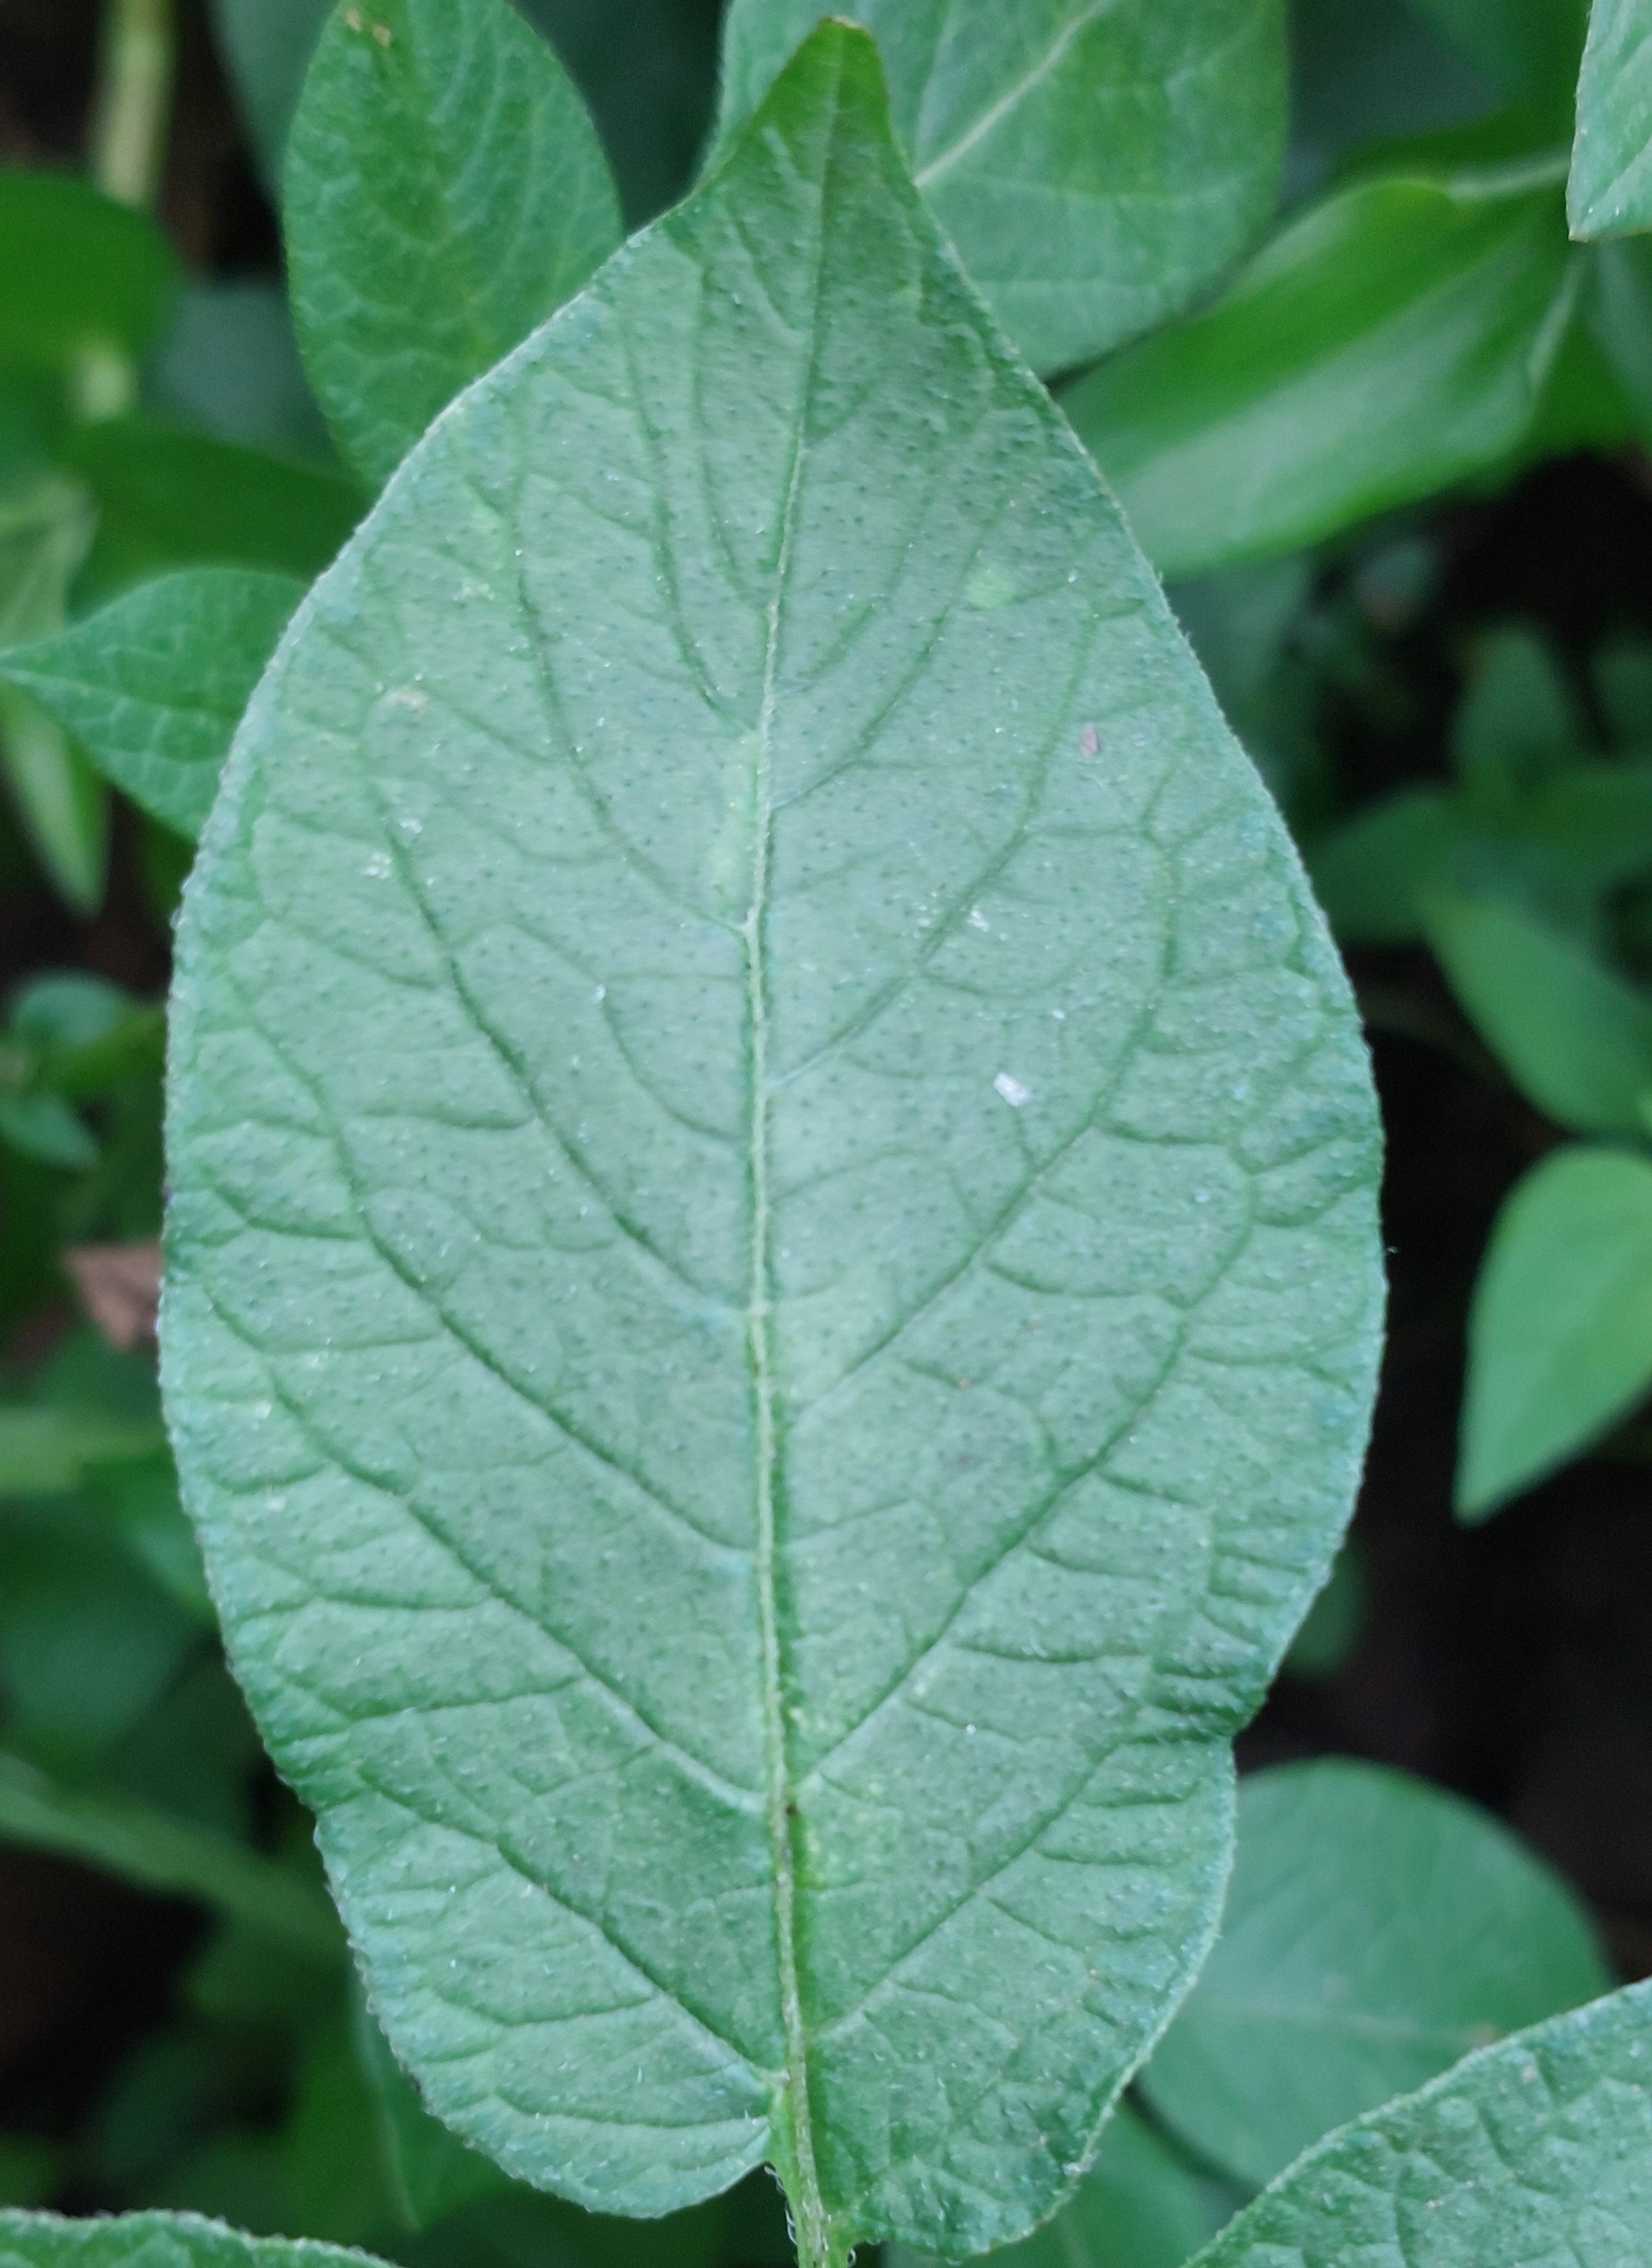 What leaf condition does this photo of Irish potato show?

healthy
